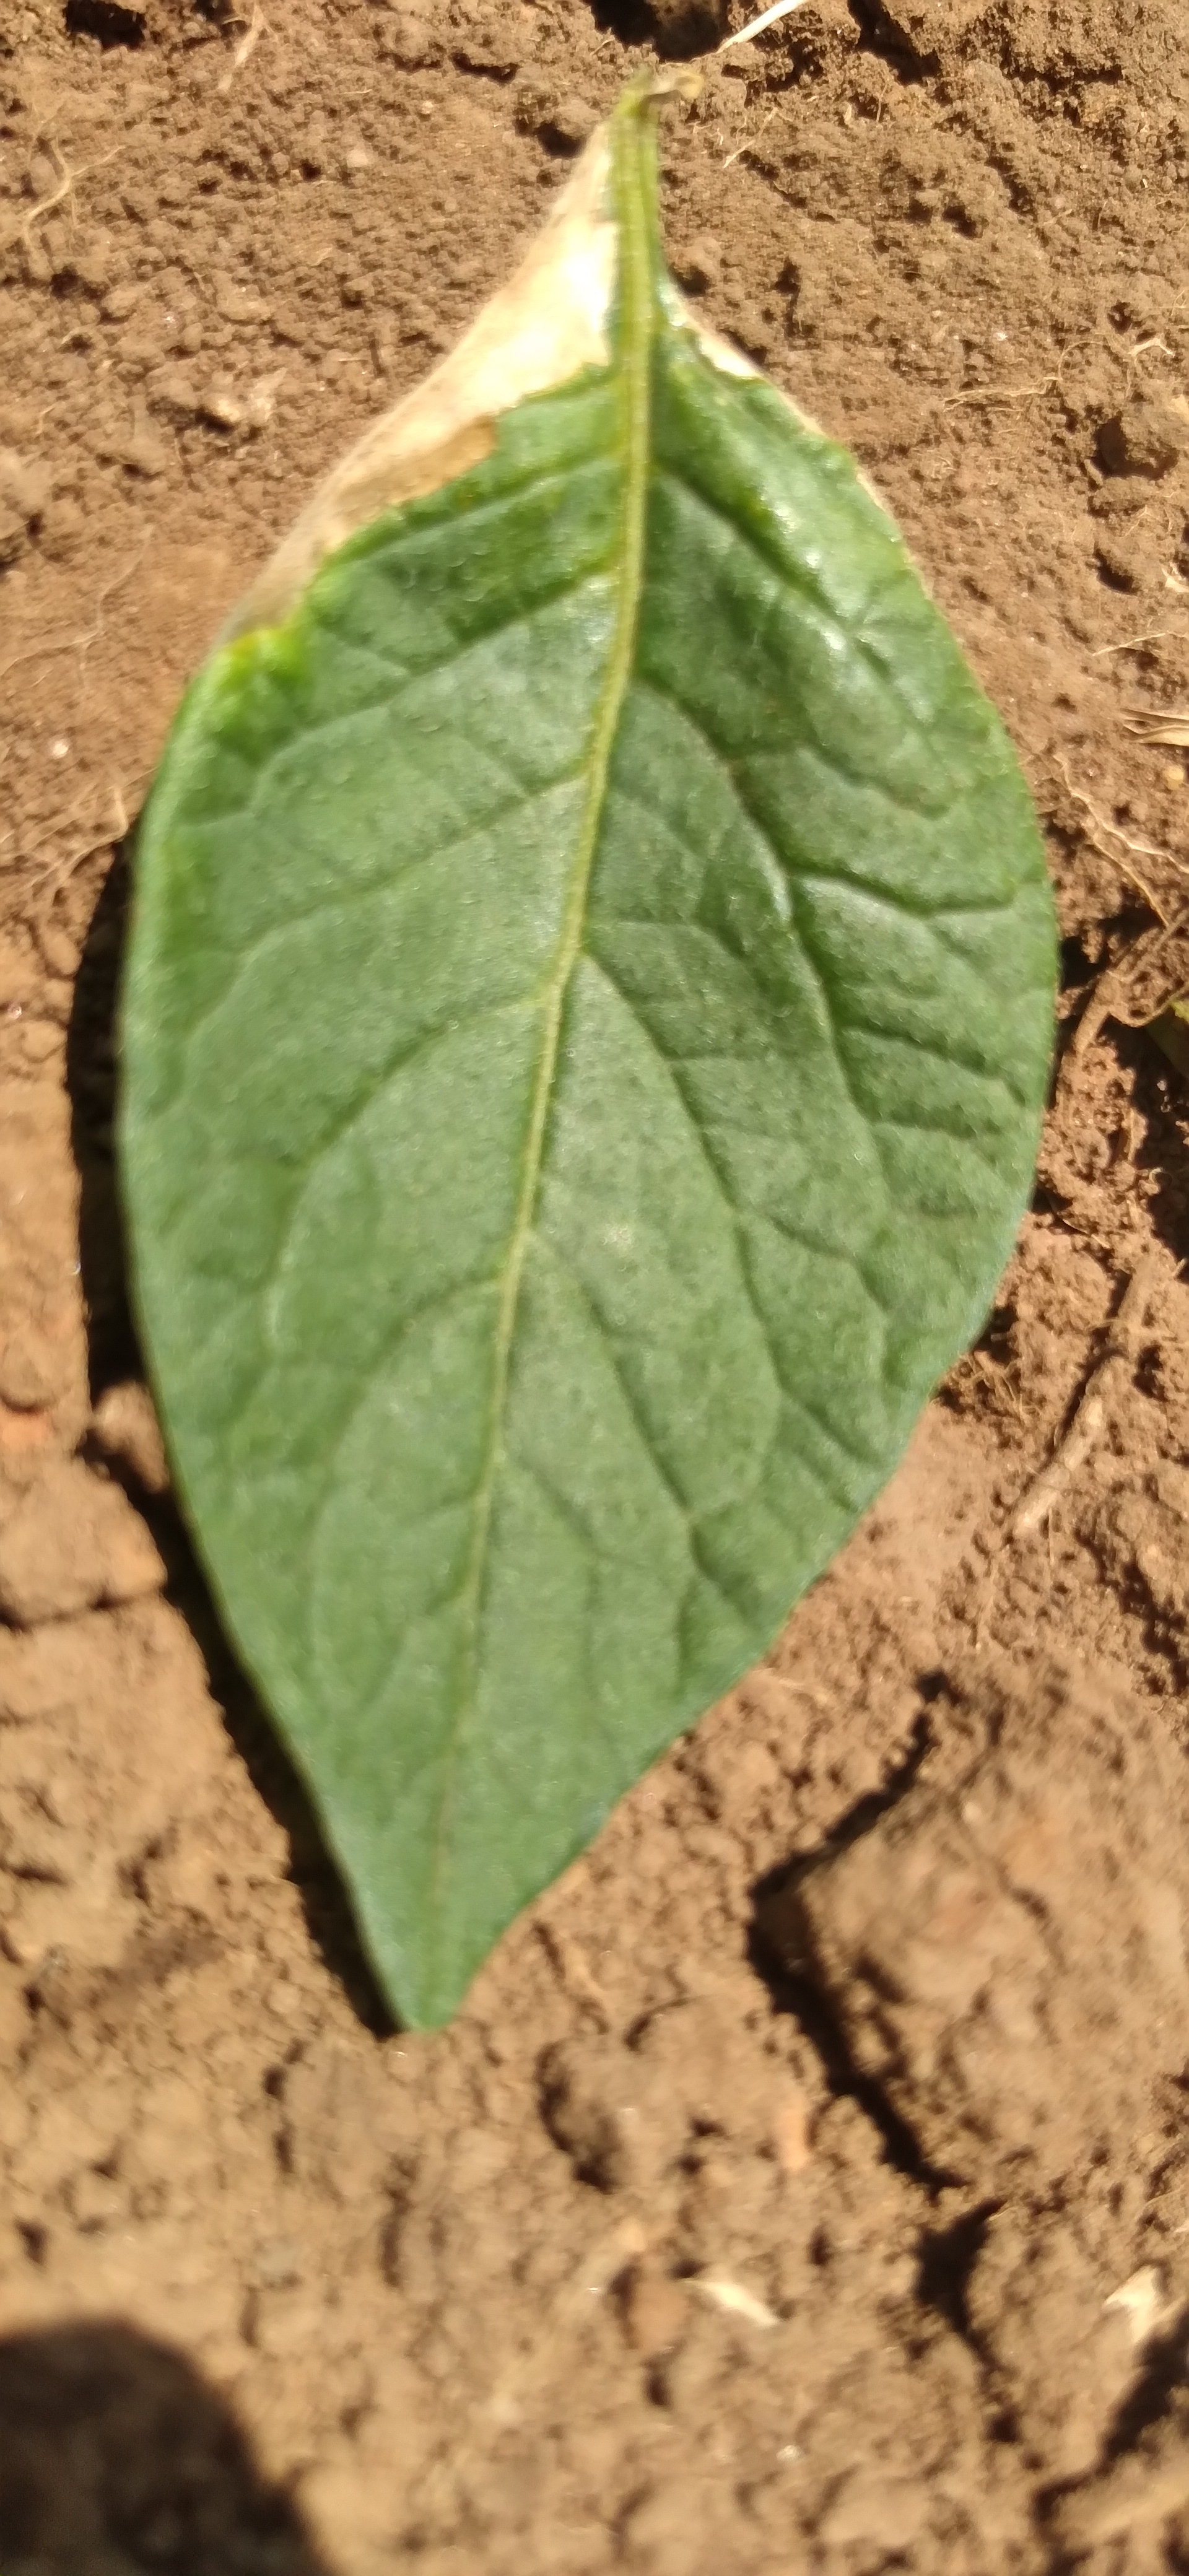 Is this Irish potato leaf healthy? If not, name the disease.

early blight
